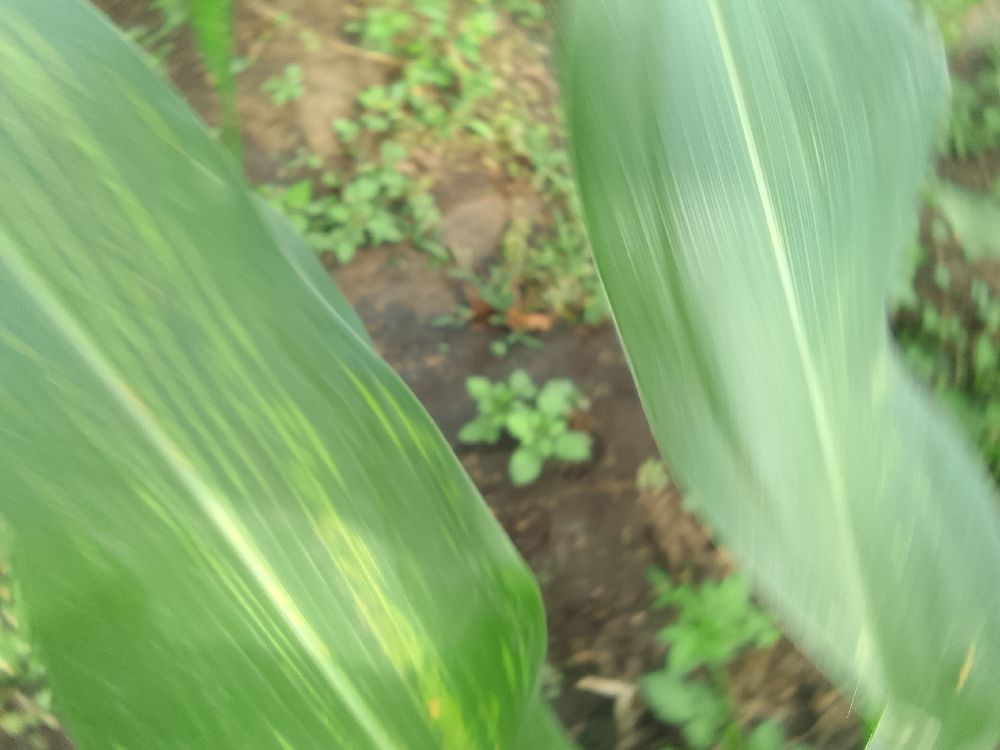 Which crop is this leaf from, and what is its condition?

maize, maize lethal necrosis
